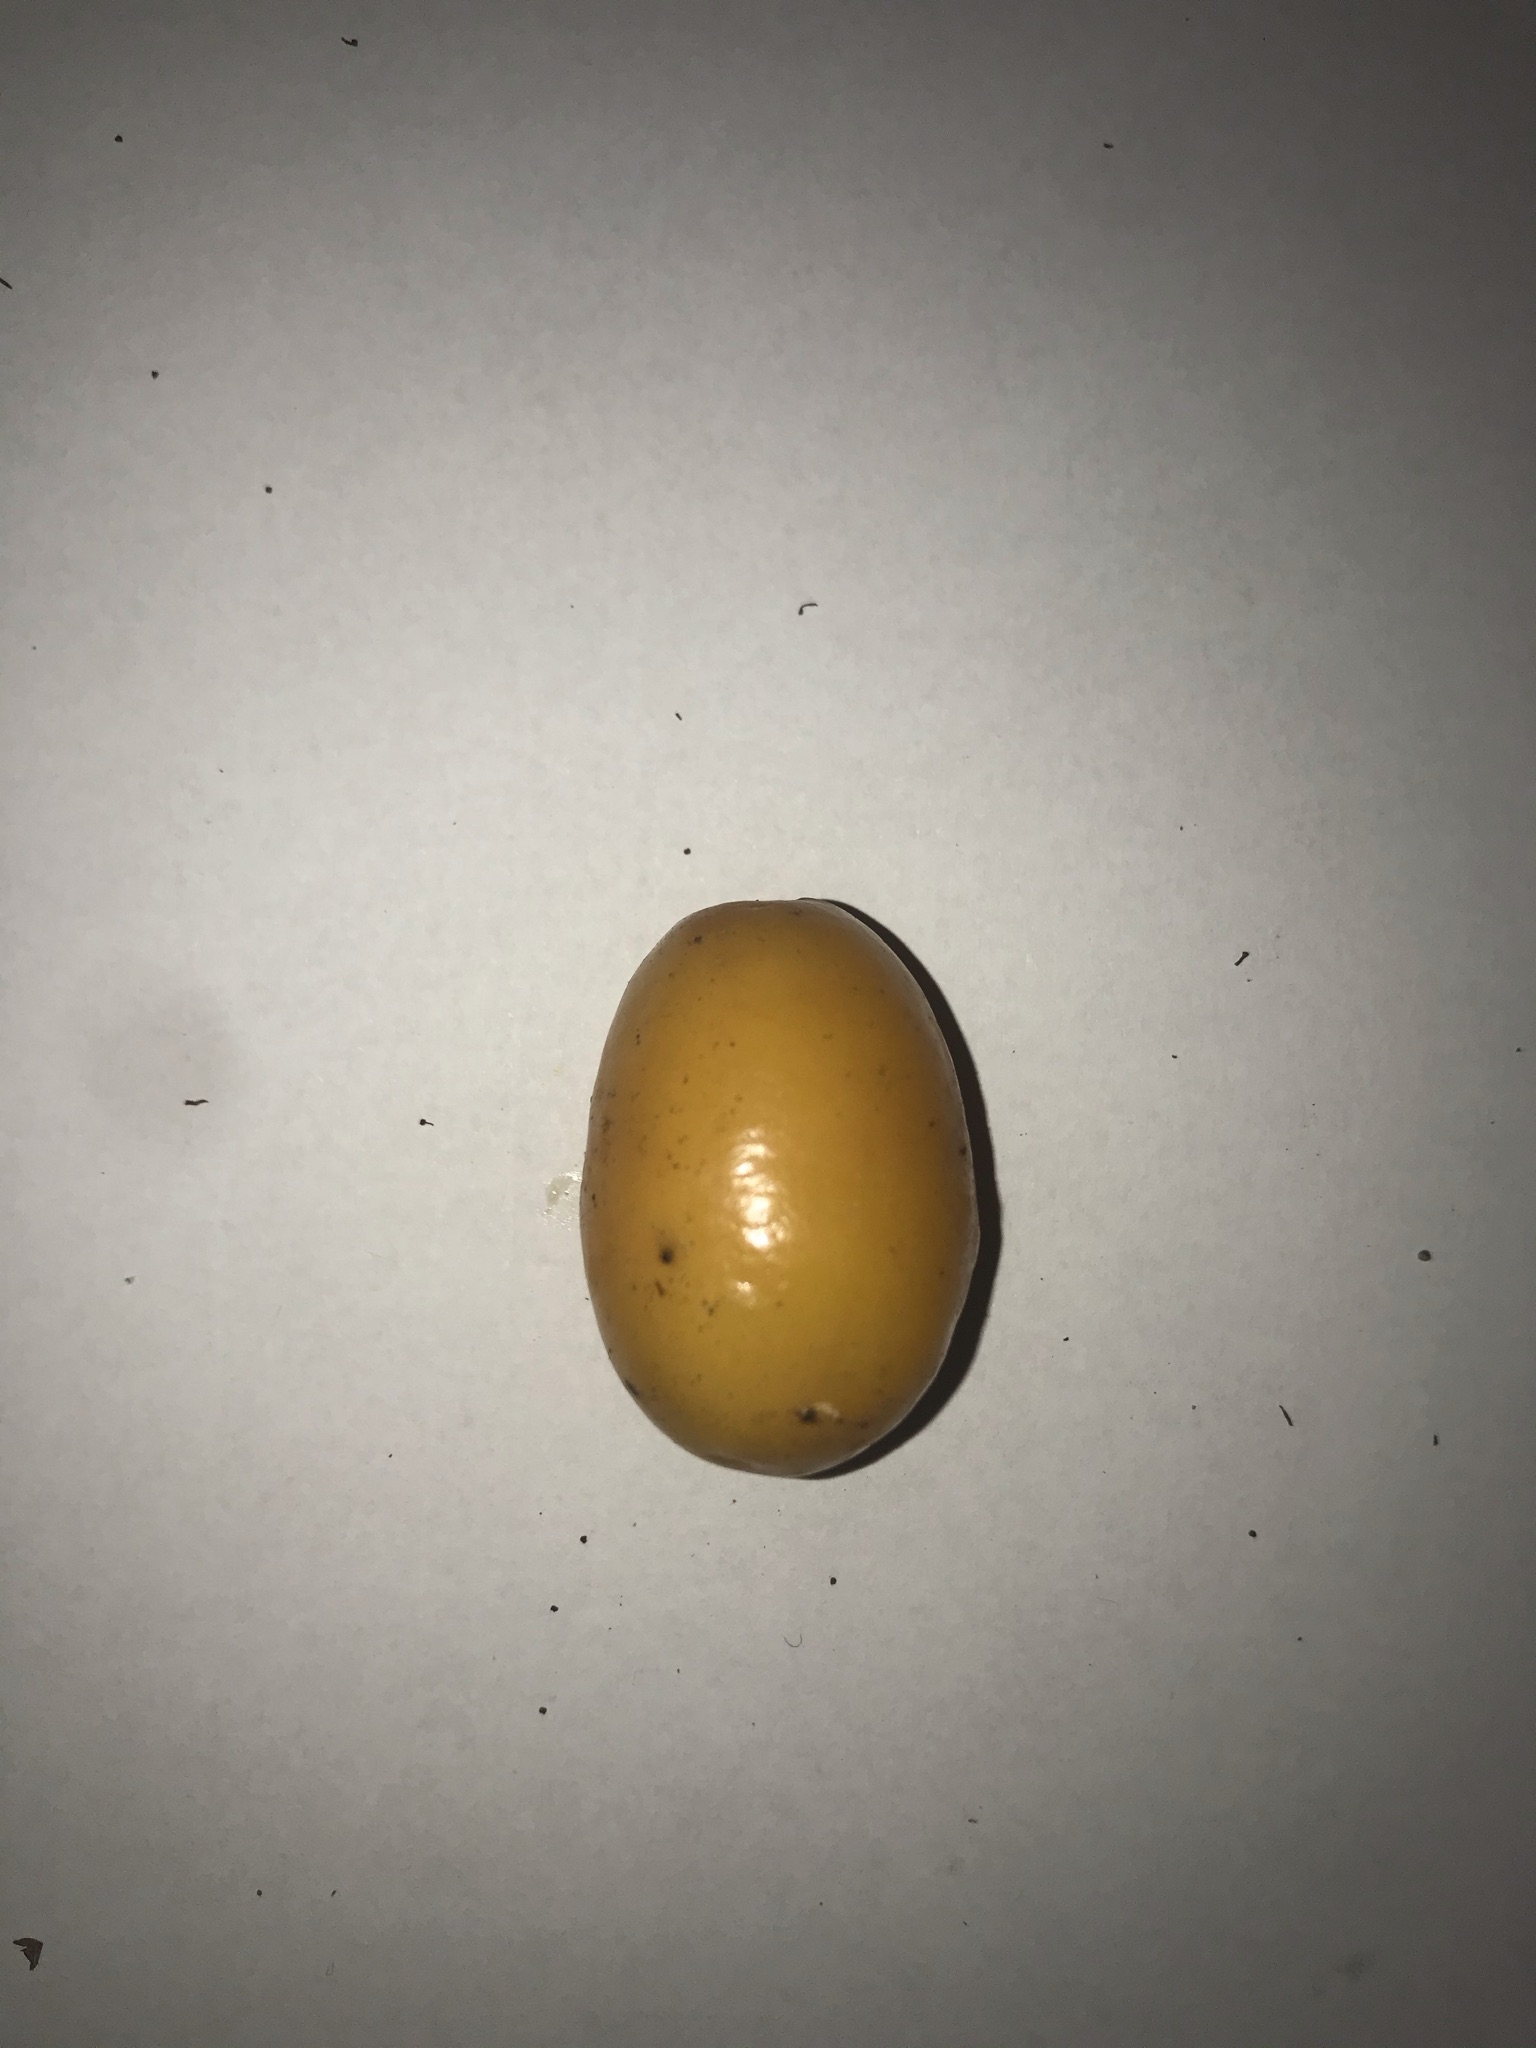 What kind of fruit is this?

siriguela
